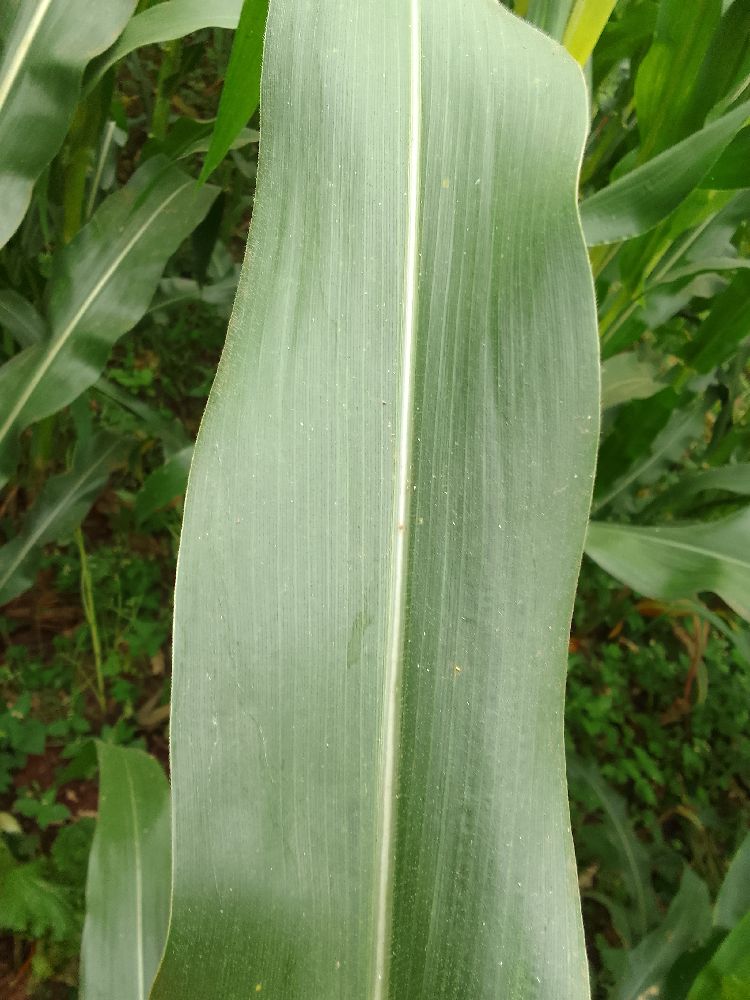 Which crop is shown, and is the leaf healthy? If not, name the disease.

maize, healthy
